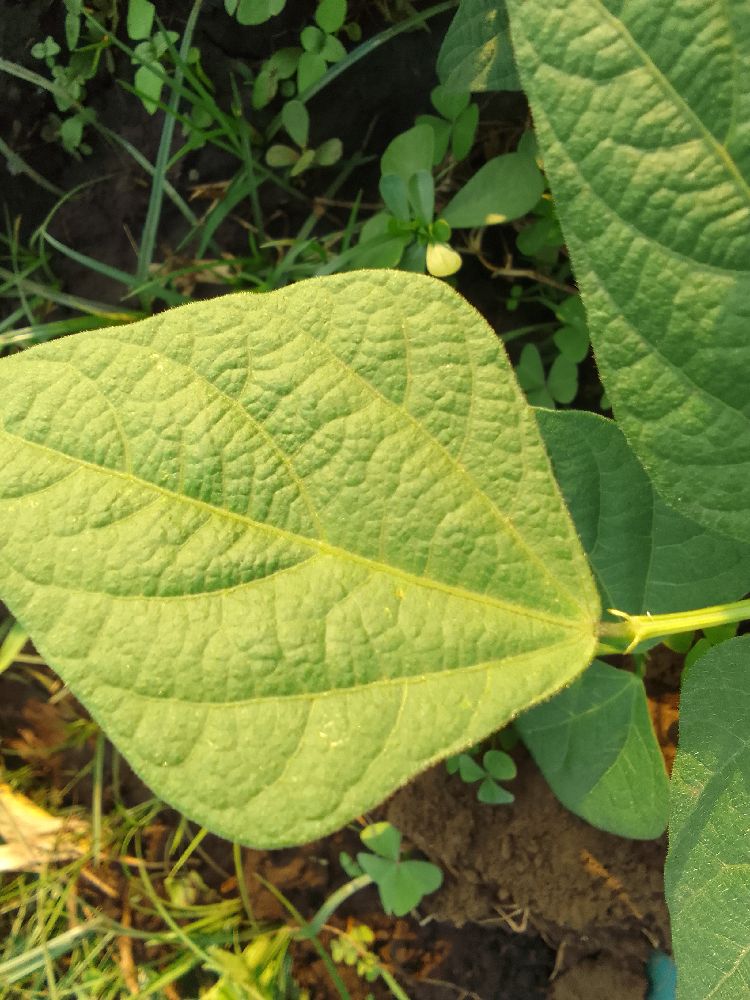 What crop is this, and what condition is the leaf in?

common bean, healthy
